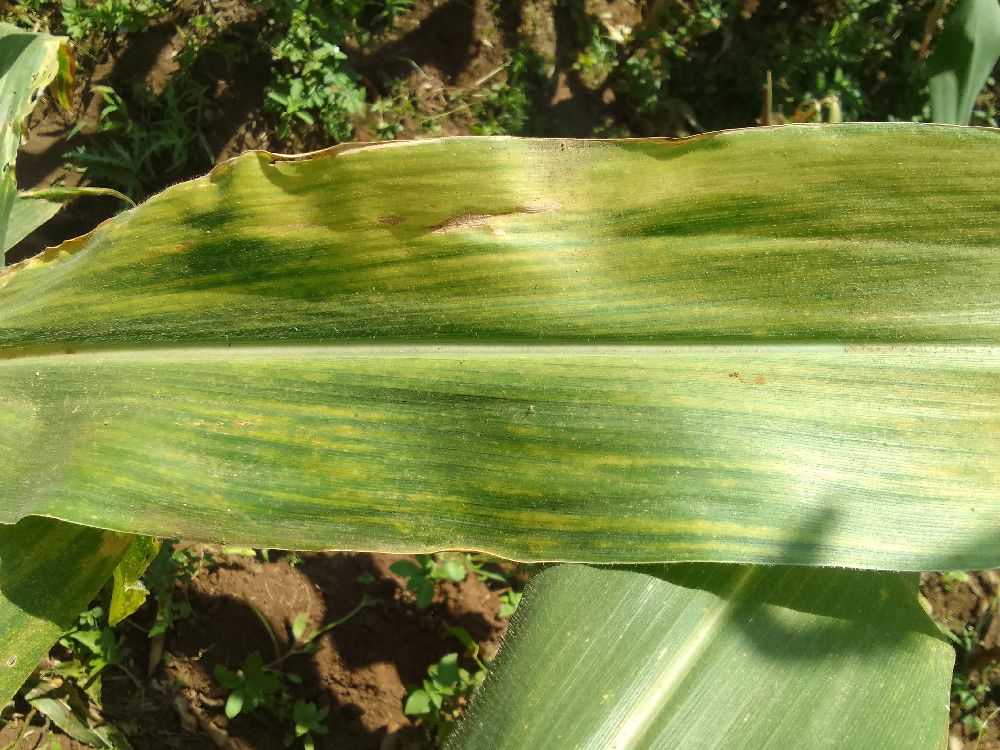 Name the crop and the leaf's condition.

maize, maize lethal necrosis
